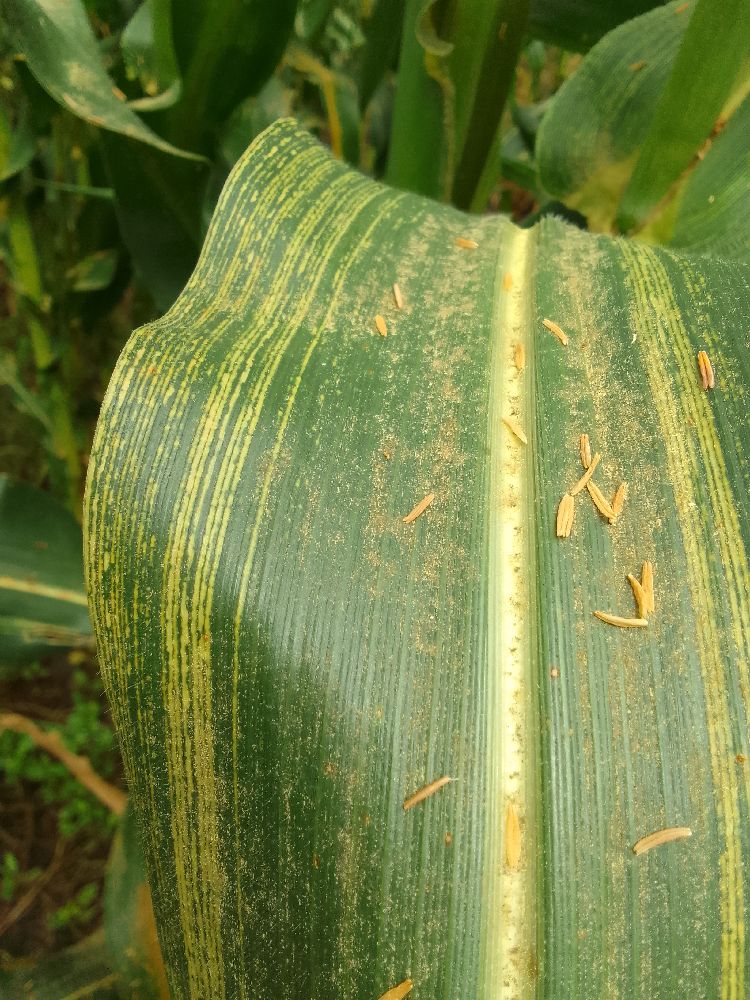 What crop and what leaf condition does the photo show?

maize, maize streak virus
